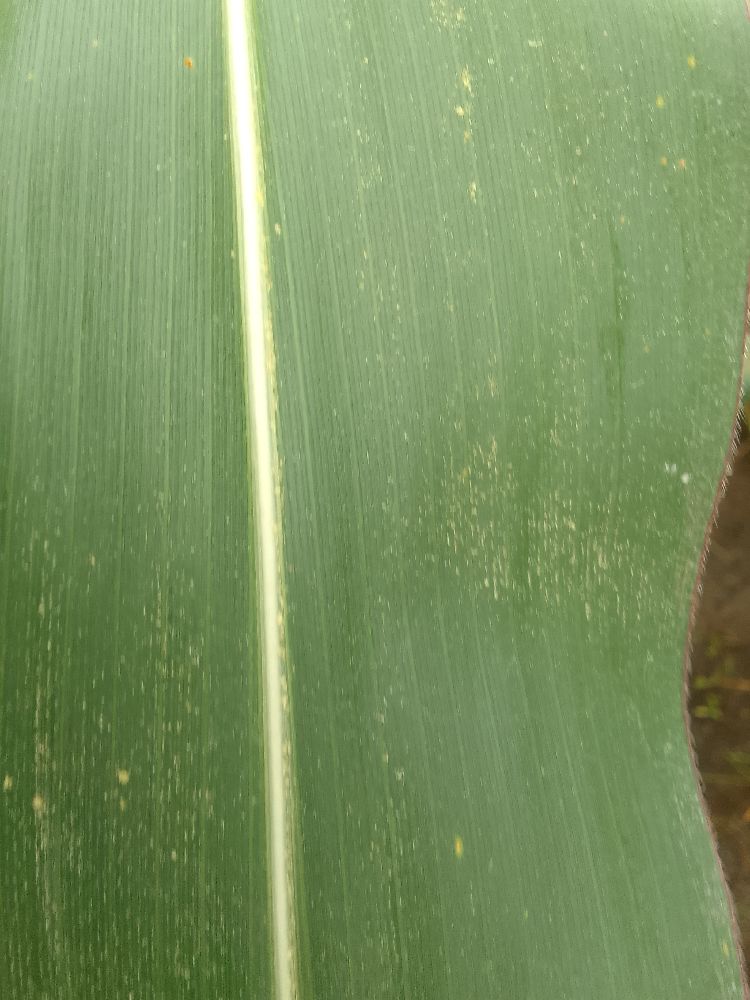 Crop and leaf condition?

maize, healthy
